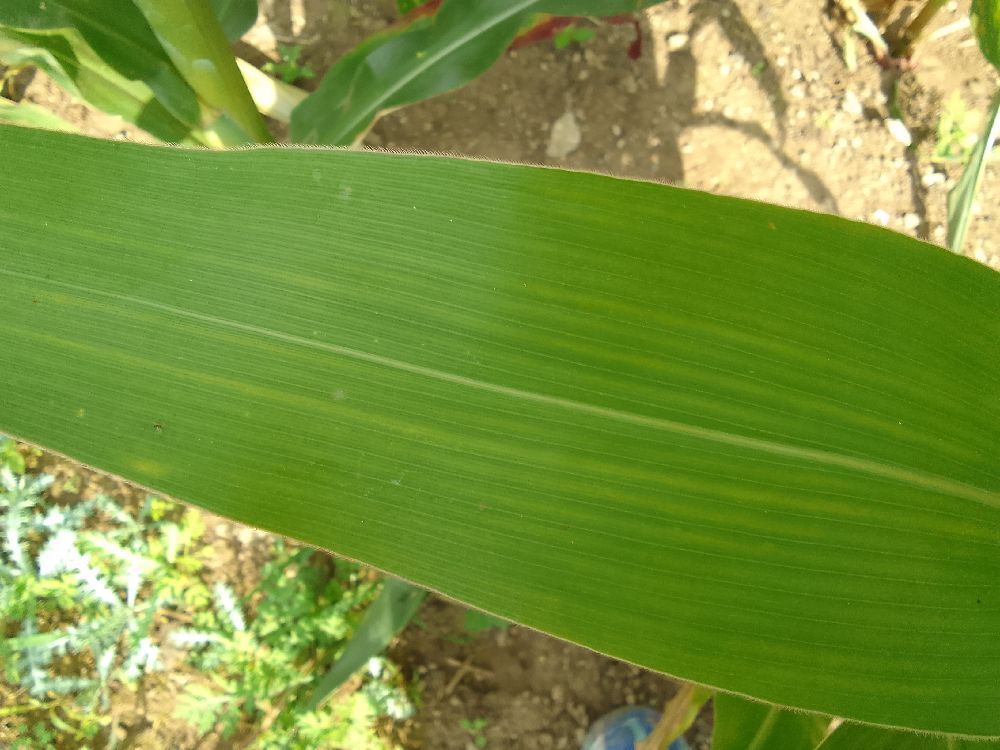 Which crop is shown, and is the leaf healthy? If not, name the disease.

maize, healthy
